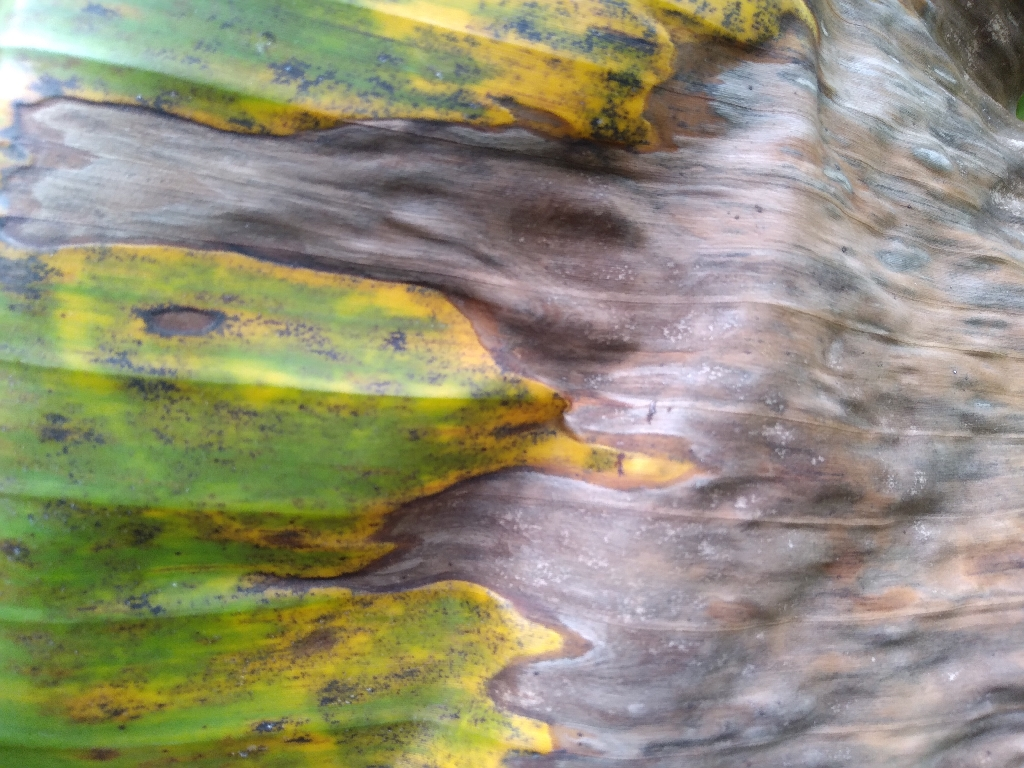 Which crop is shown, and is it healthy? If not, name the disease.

banana, black sigatoka
